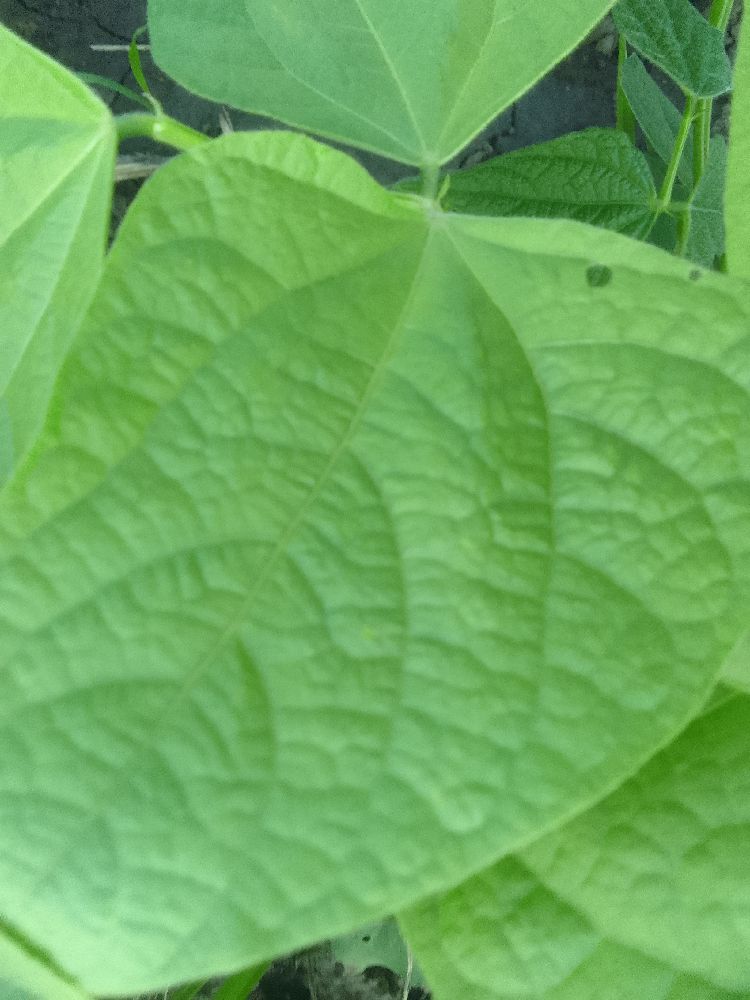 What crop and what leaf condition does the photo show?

common bean, healthy
